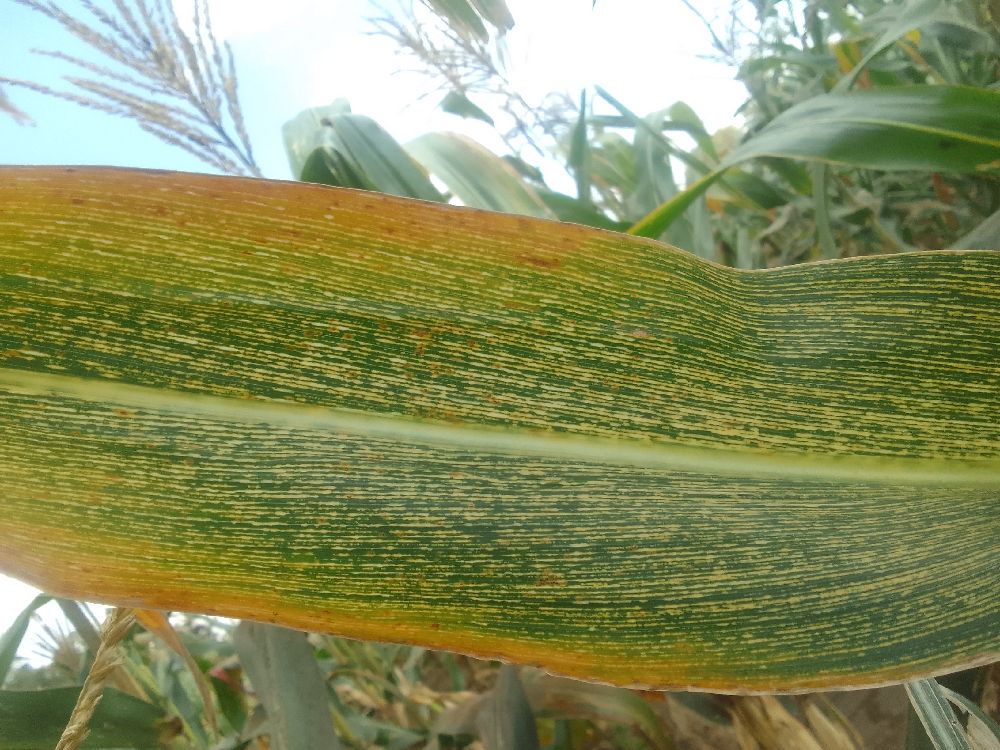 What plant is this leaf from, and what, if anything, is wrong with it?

maize, maize streak virus
